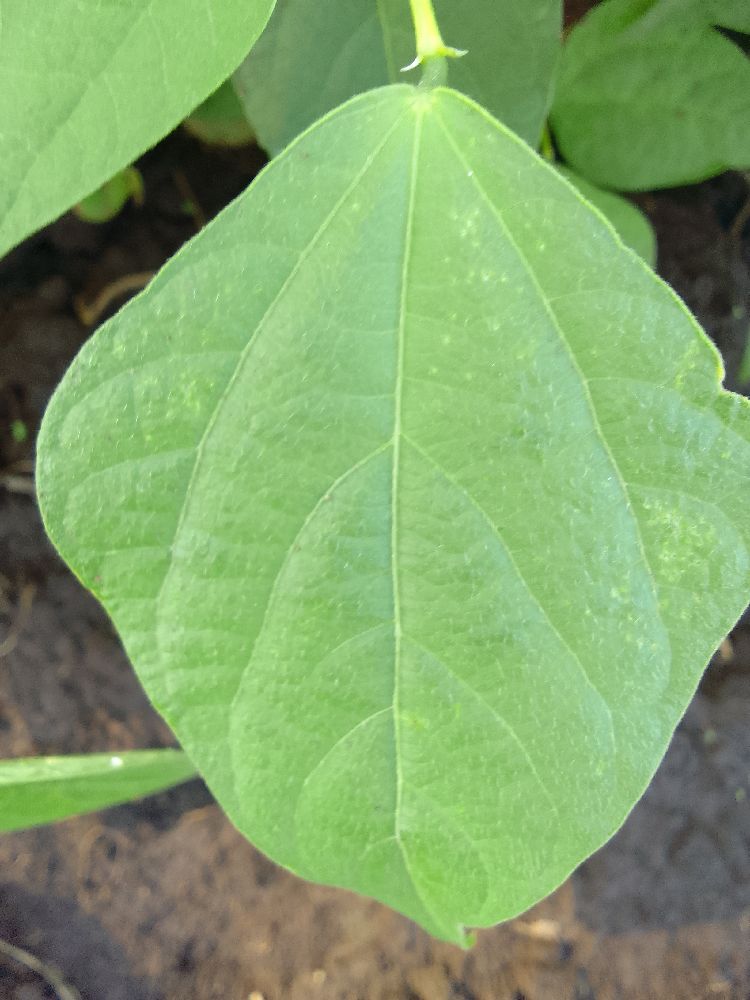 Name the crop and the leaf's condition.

common bean, healthy
